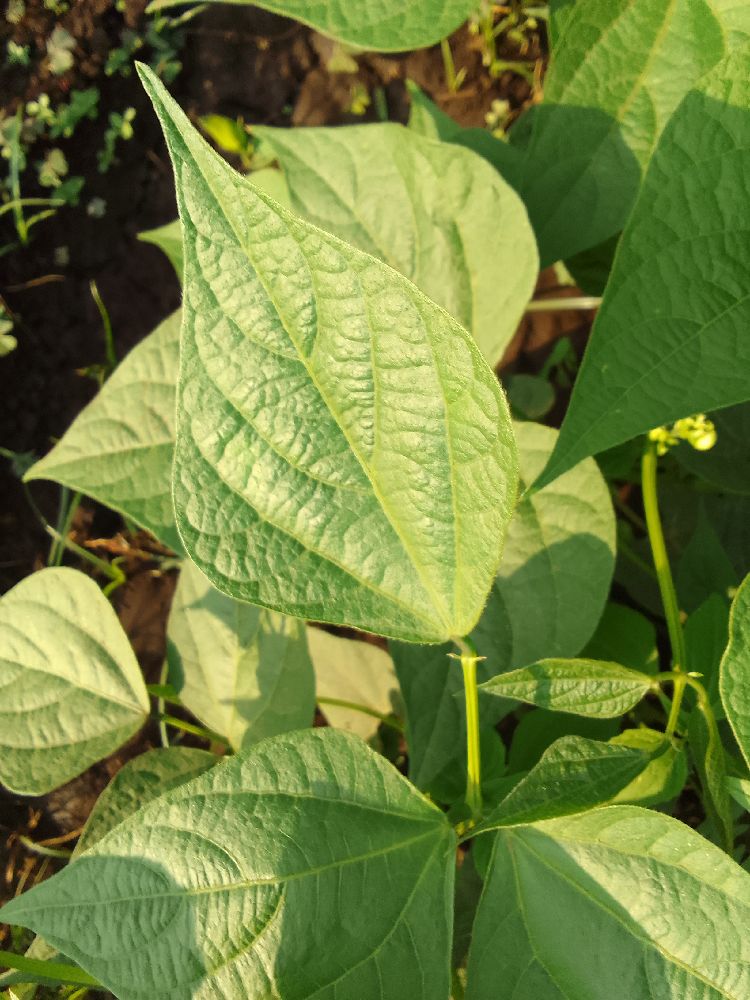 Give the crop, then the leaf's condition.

common bean, healthy
